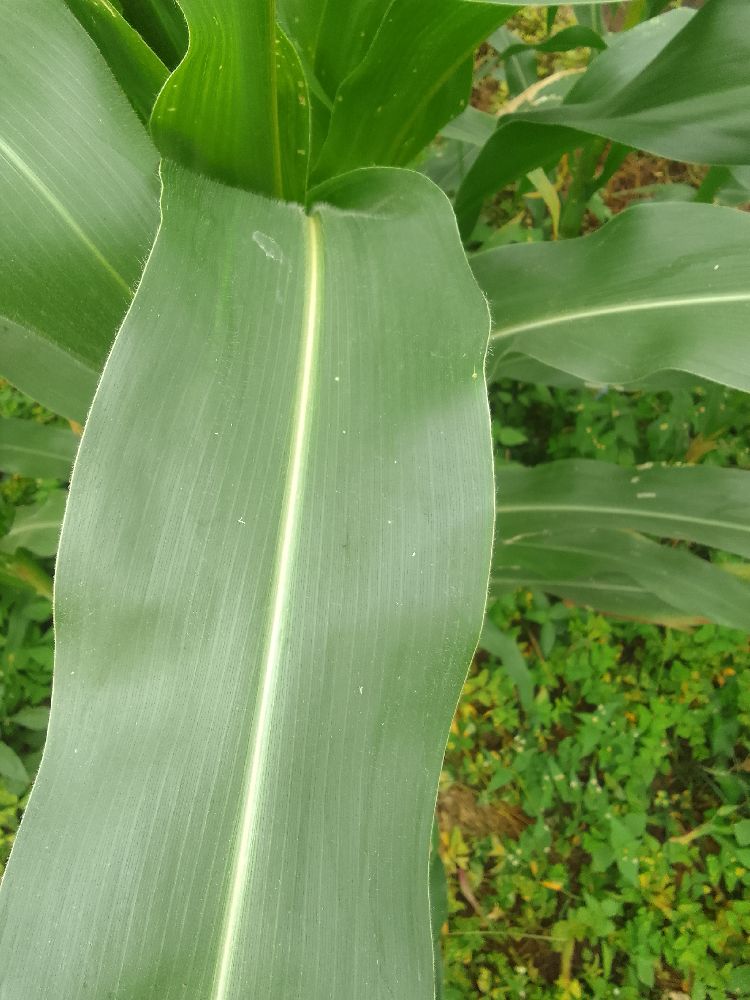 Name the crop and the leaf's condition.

maize, healthy
